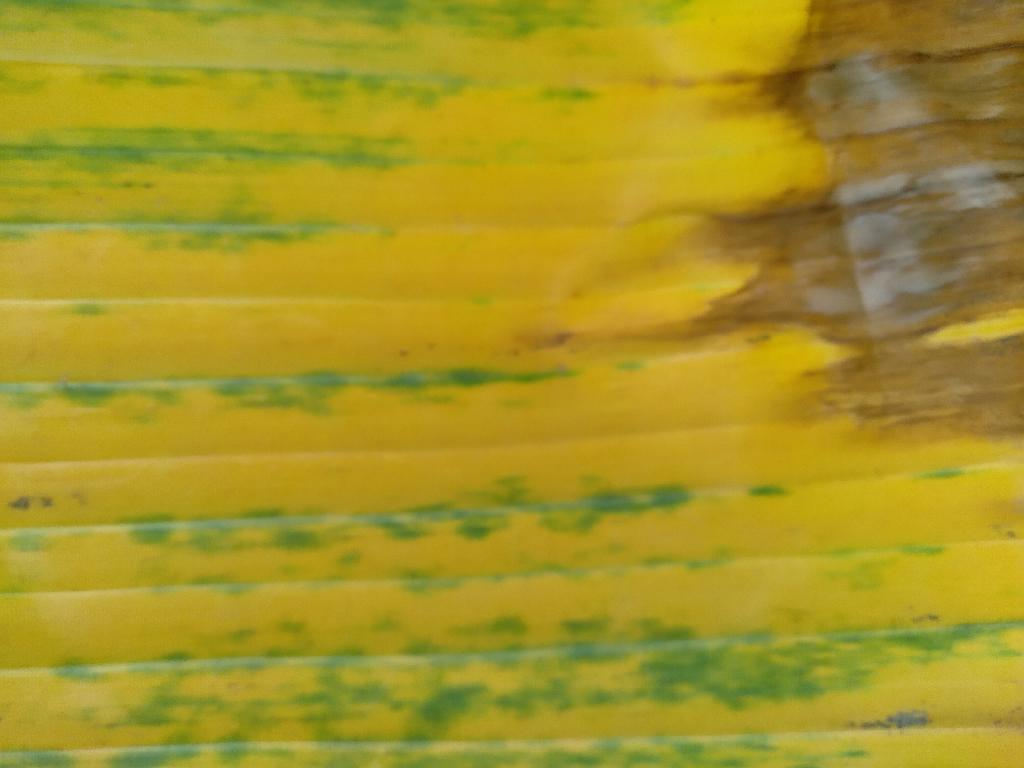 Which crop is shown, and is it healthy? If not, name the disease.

banana, fusarium wilt race 1
